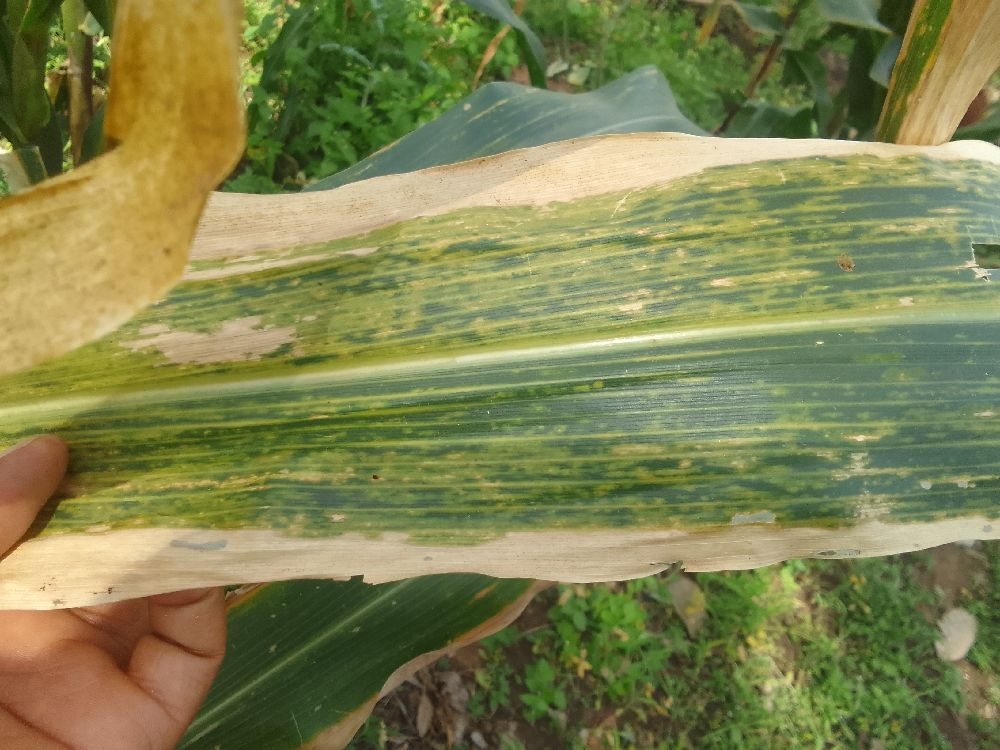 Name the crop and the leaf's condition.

maize, maize lethal necrosis
